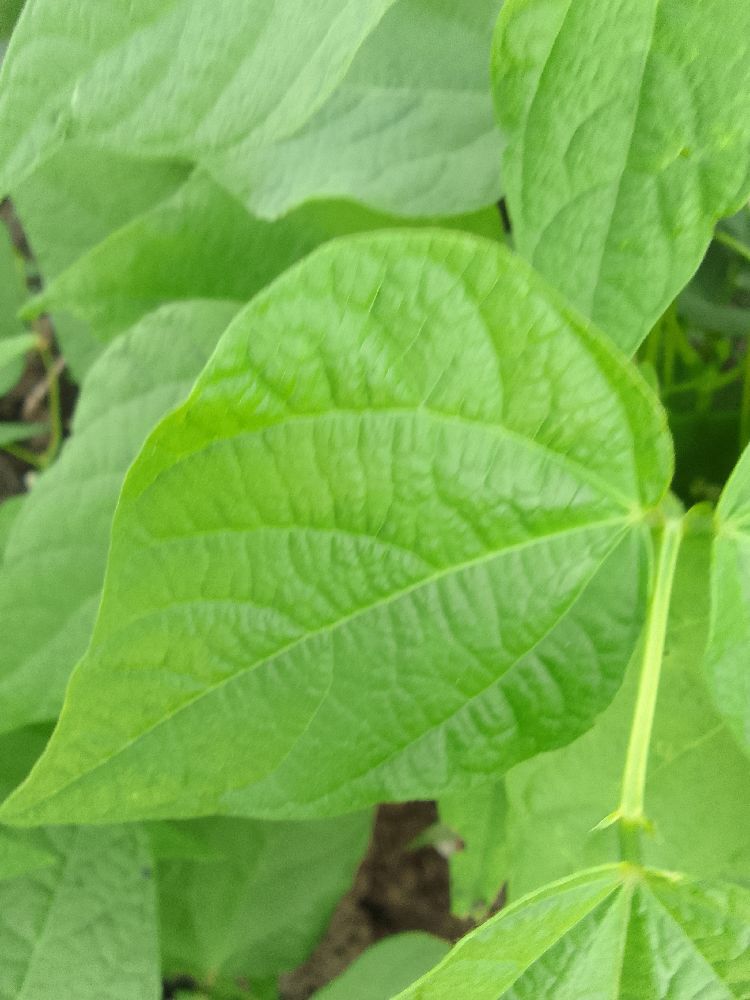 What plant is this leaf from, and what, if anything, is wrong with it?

common bean, healthy
